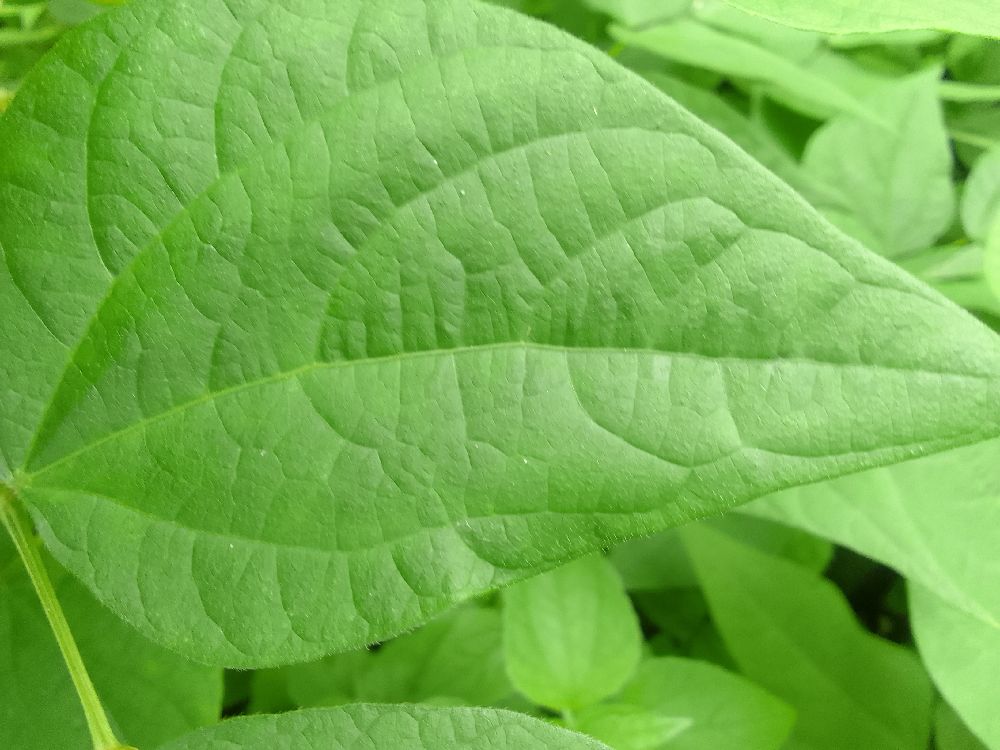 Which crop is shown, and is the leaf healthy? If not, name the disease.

common bean, healthy
